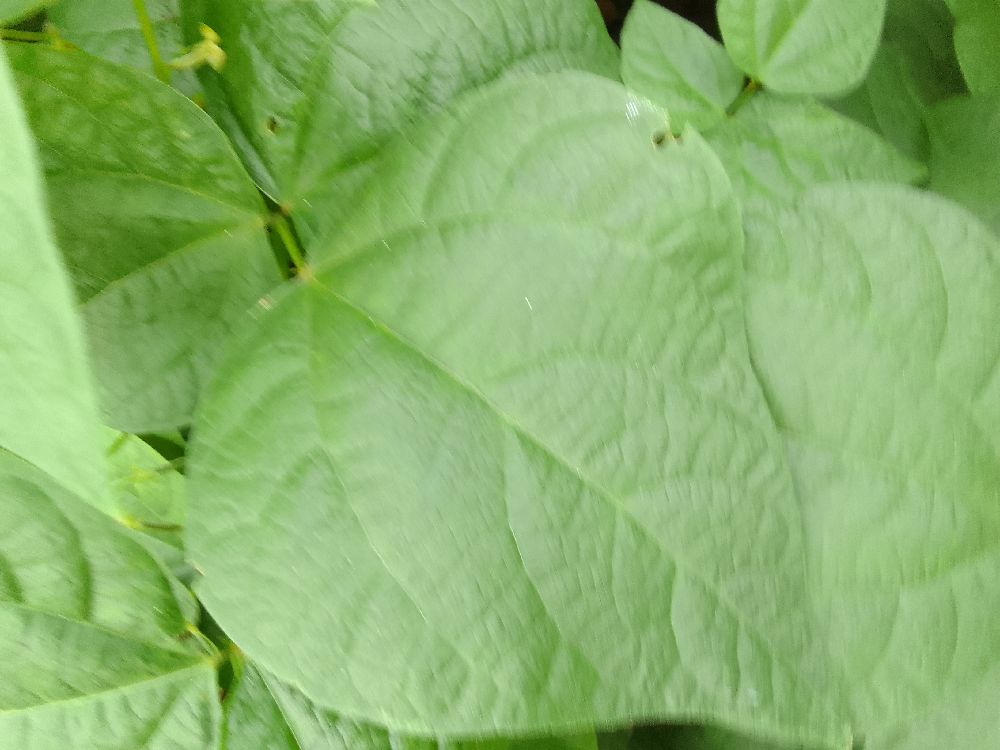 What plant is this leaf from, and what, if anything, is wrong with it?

common bean, healthy
